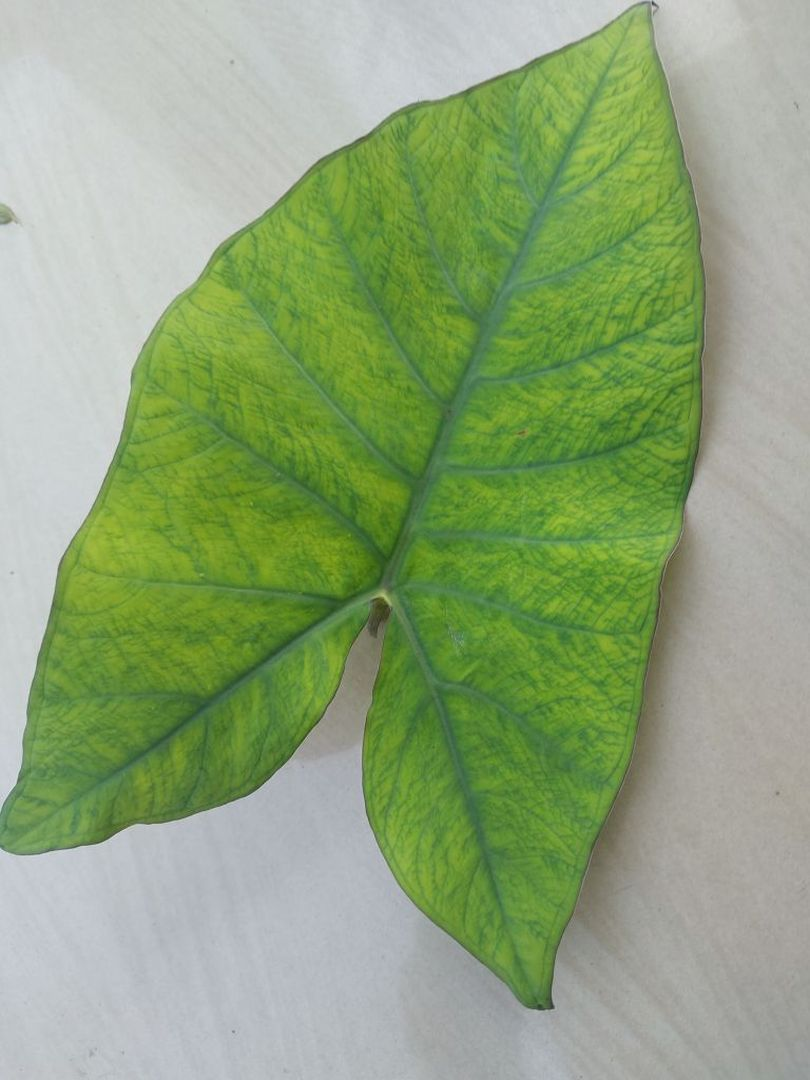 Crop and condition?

taro, mosaic
